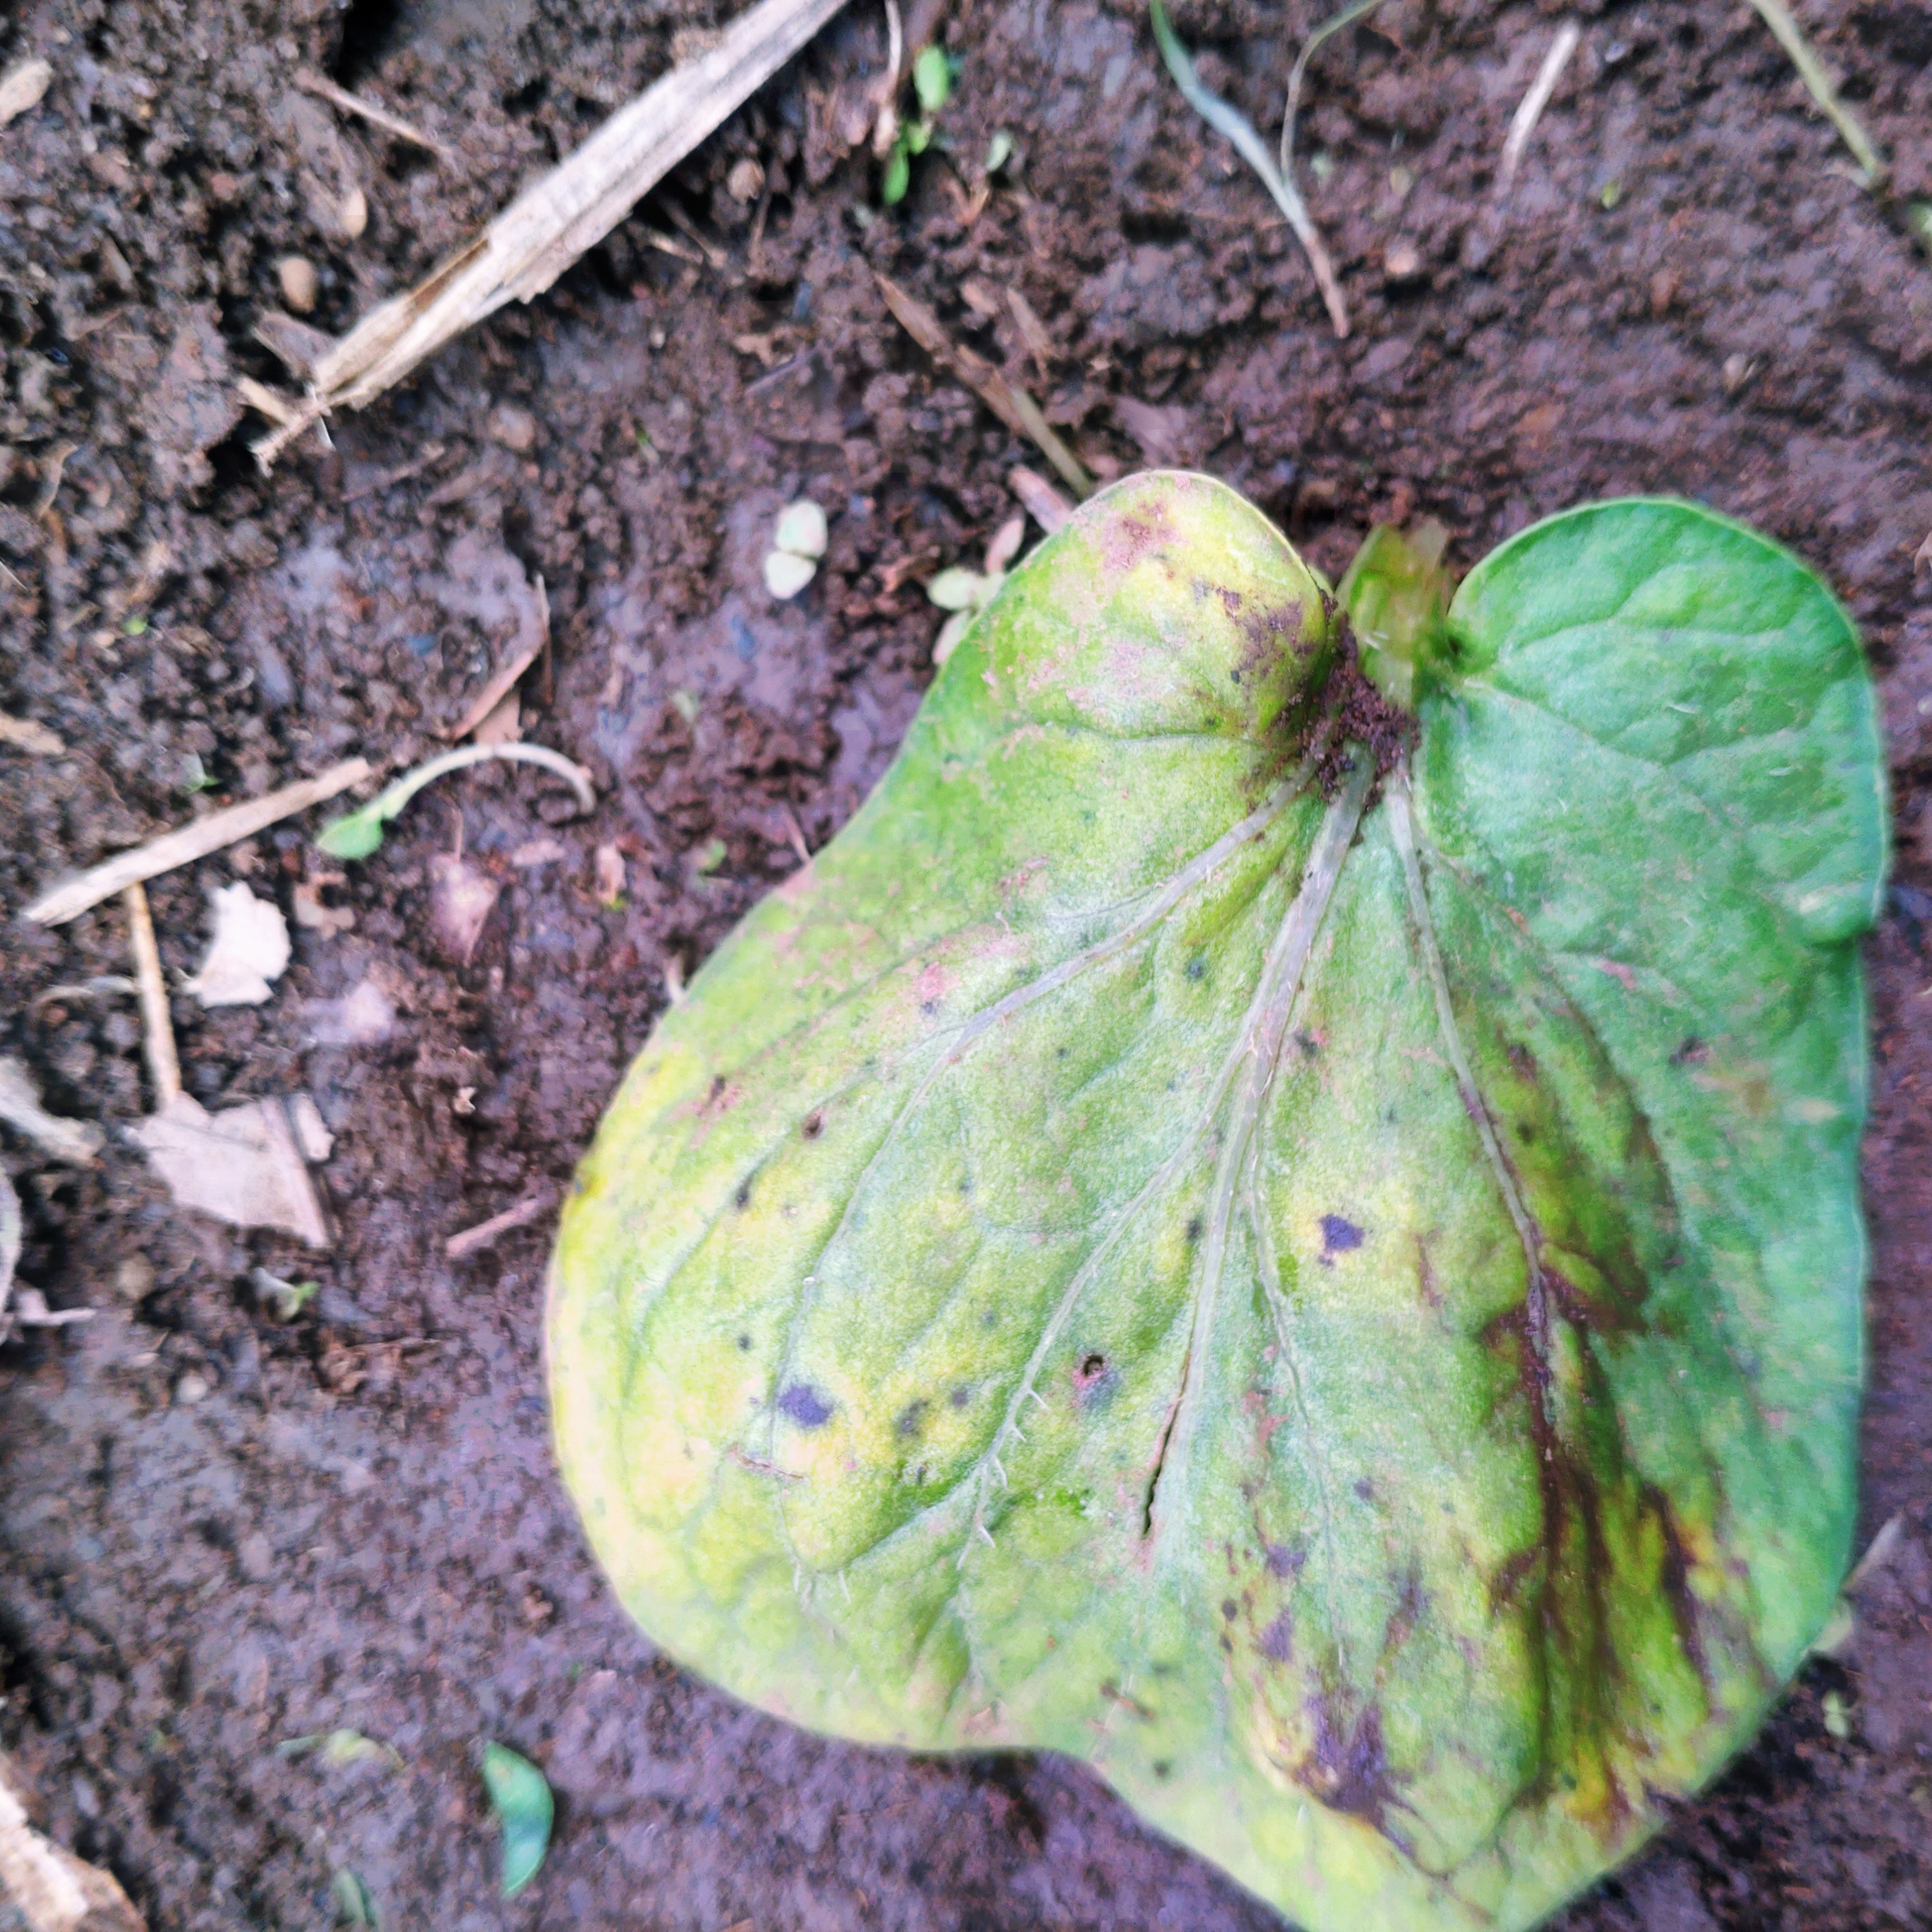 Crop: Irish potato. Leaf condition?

late blight
